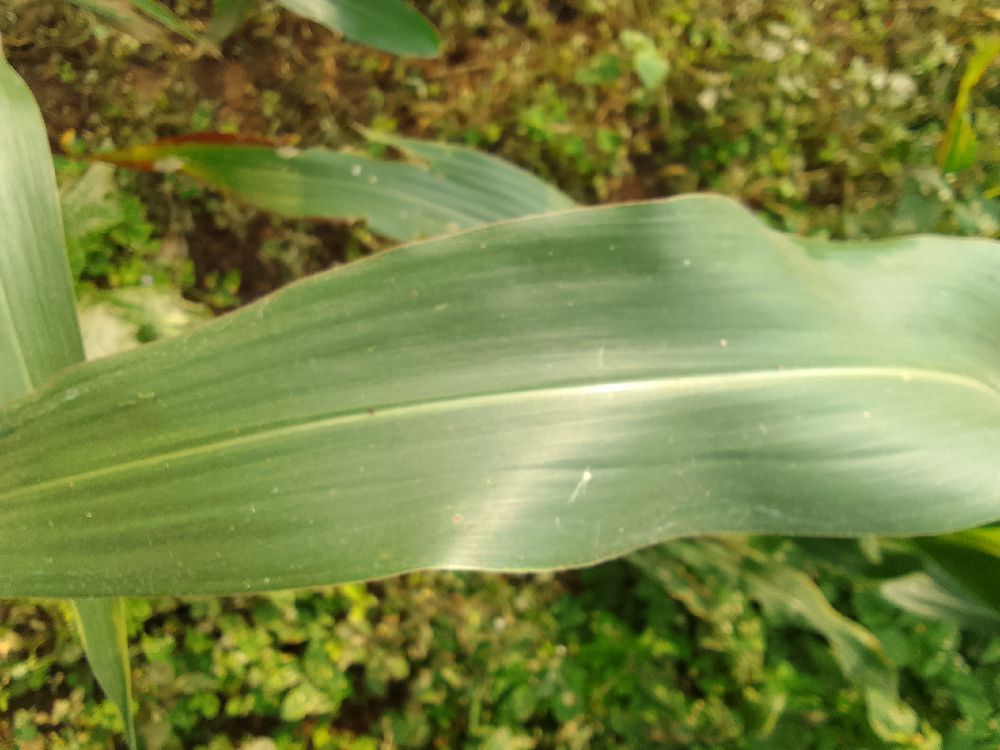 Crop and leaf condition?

maize, healthy
